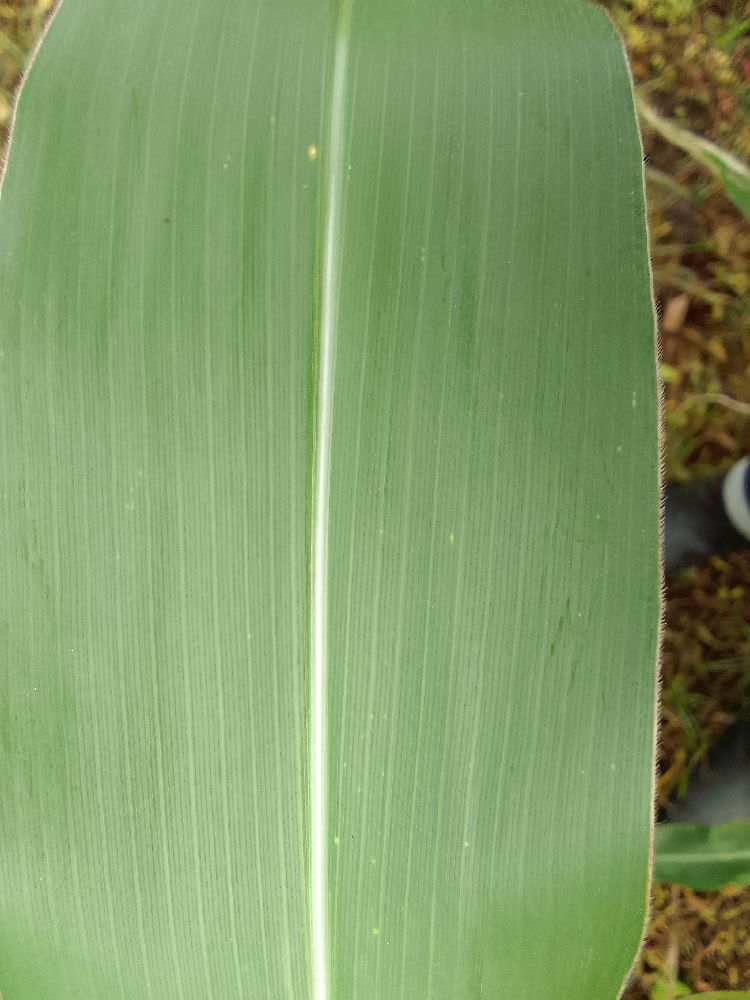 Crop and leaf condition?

maize, healthy
